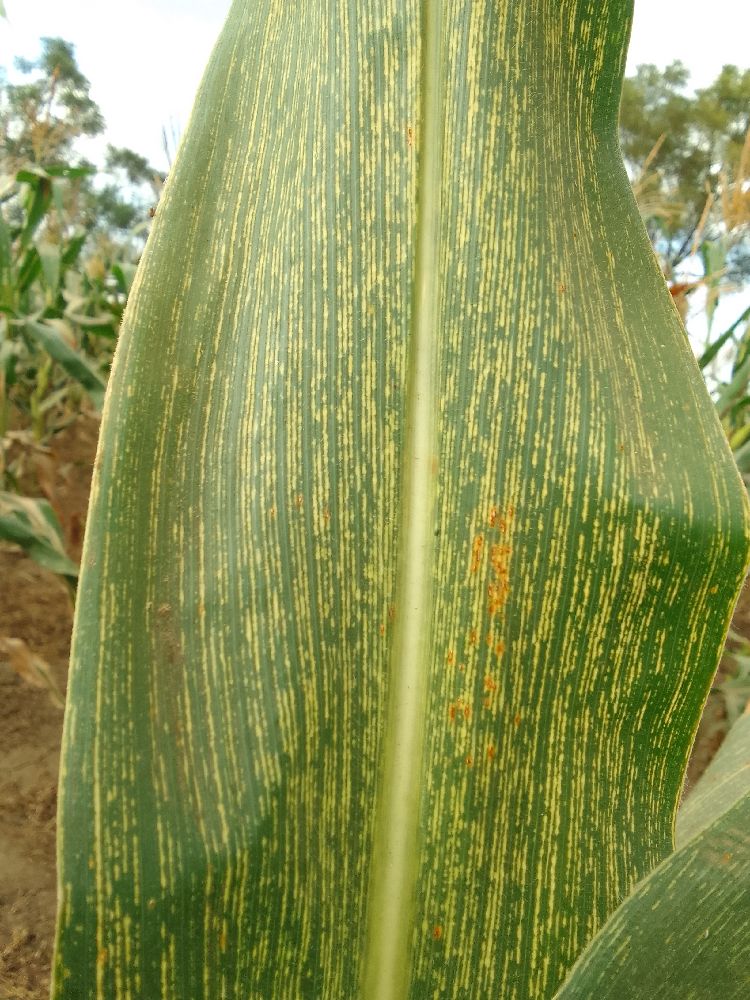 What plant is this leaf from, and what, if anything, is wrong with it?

maize, maize streak virus
